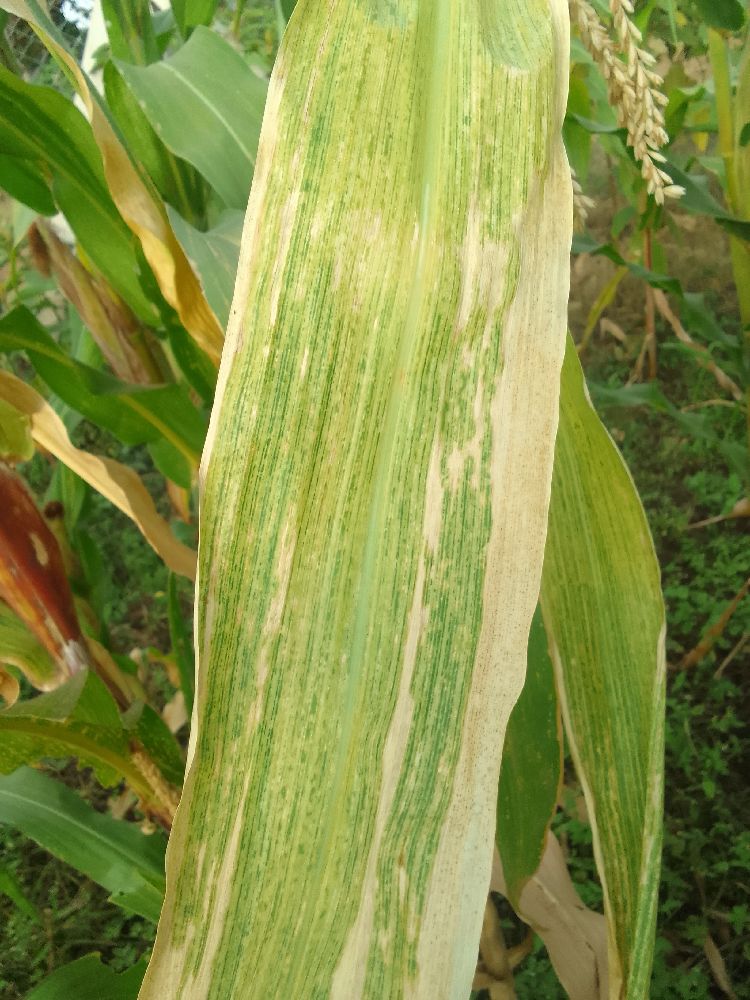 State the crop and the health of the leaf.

maize, maize lethal necrosis
